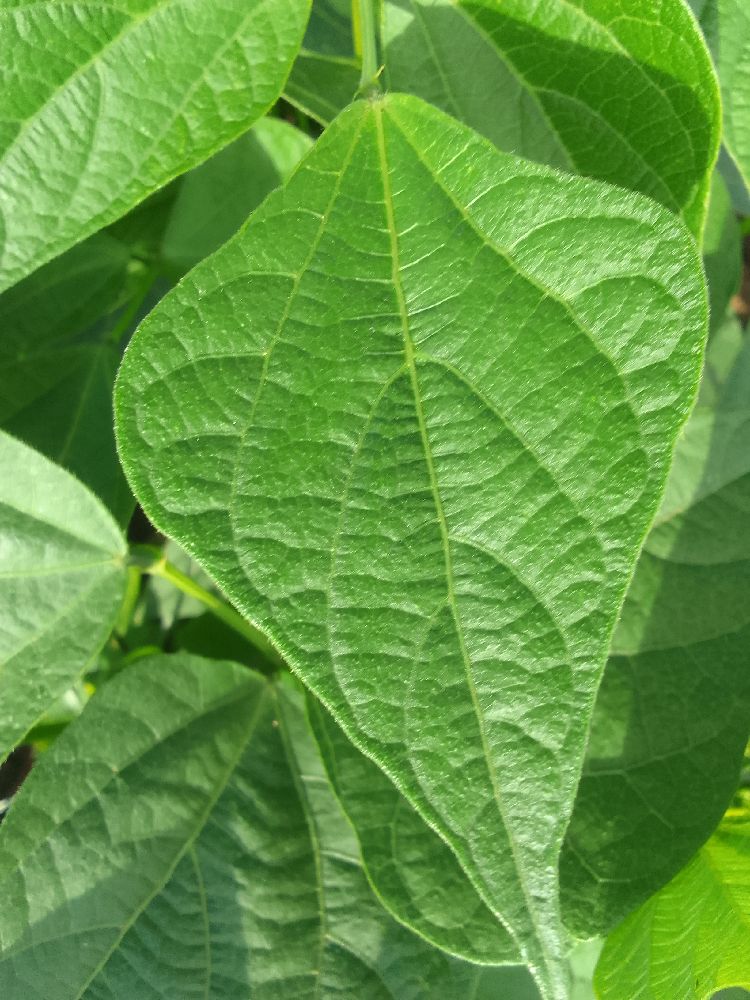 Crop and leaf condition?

common bean, healthy
